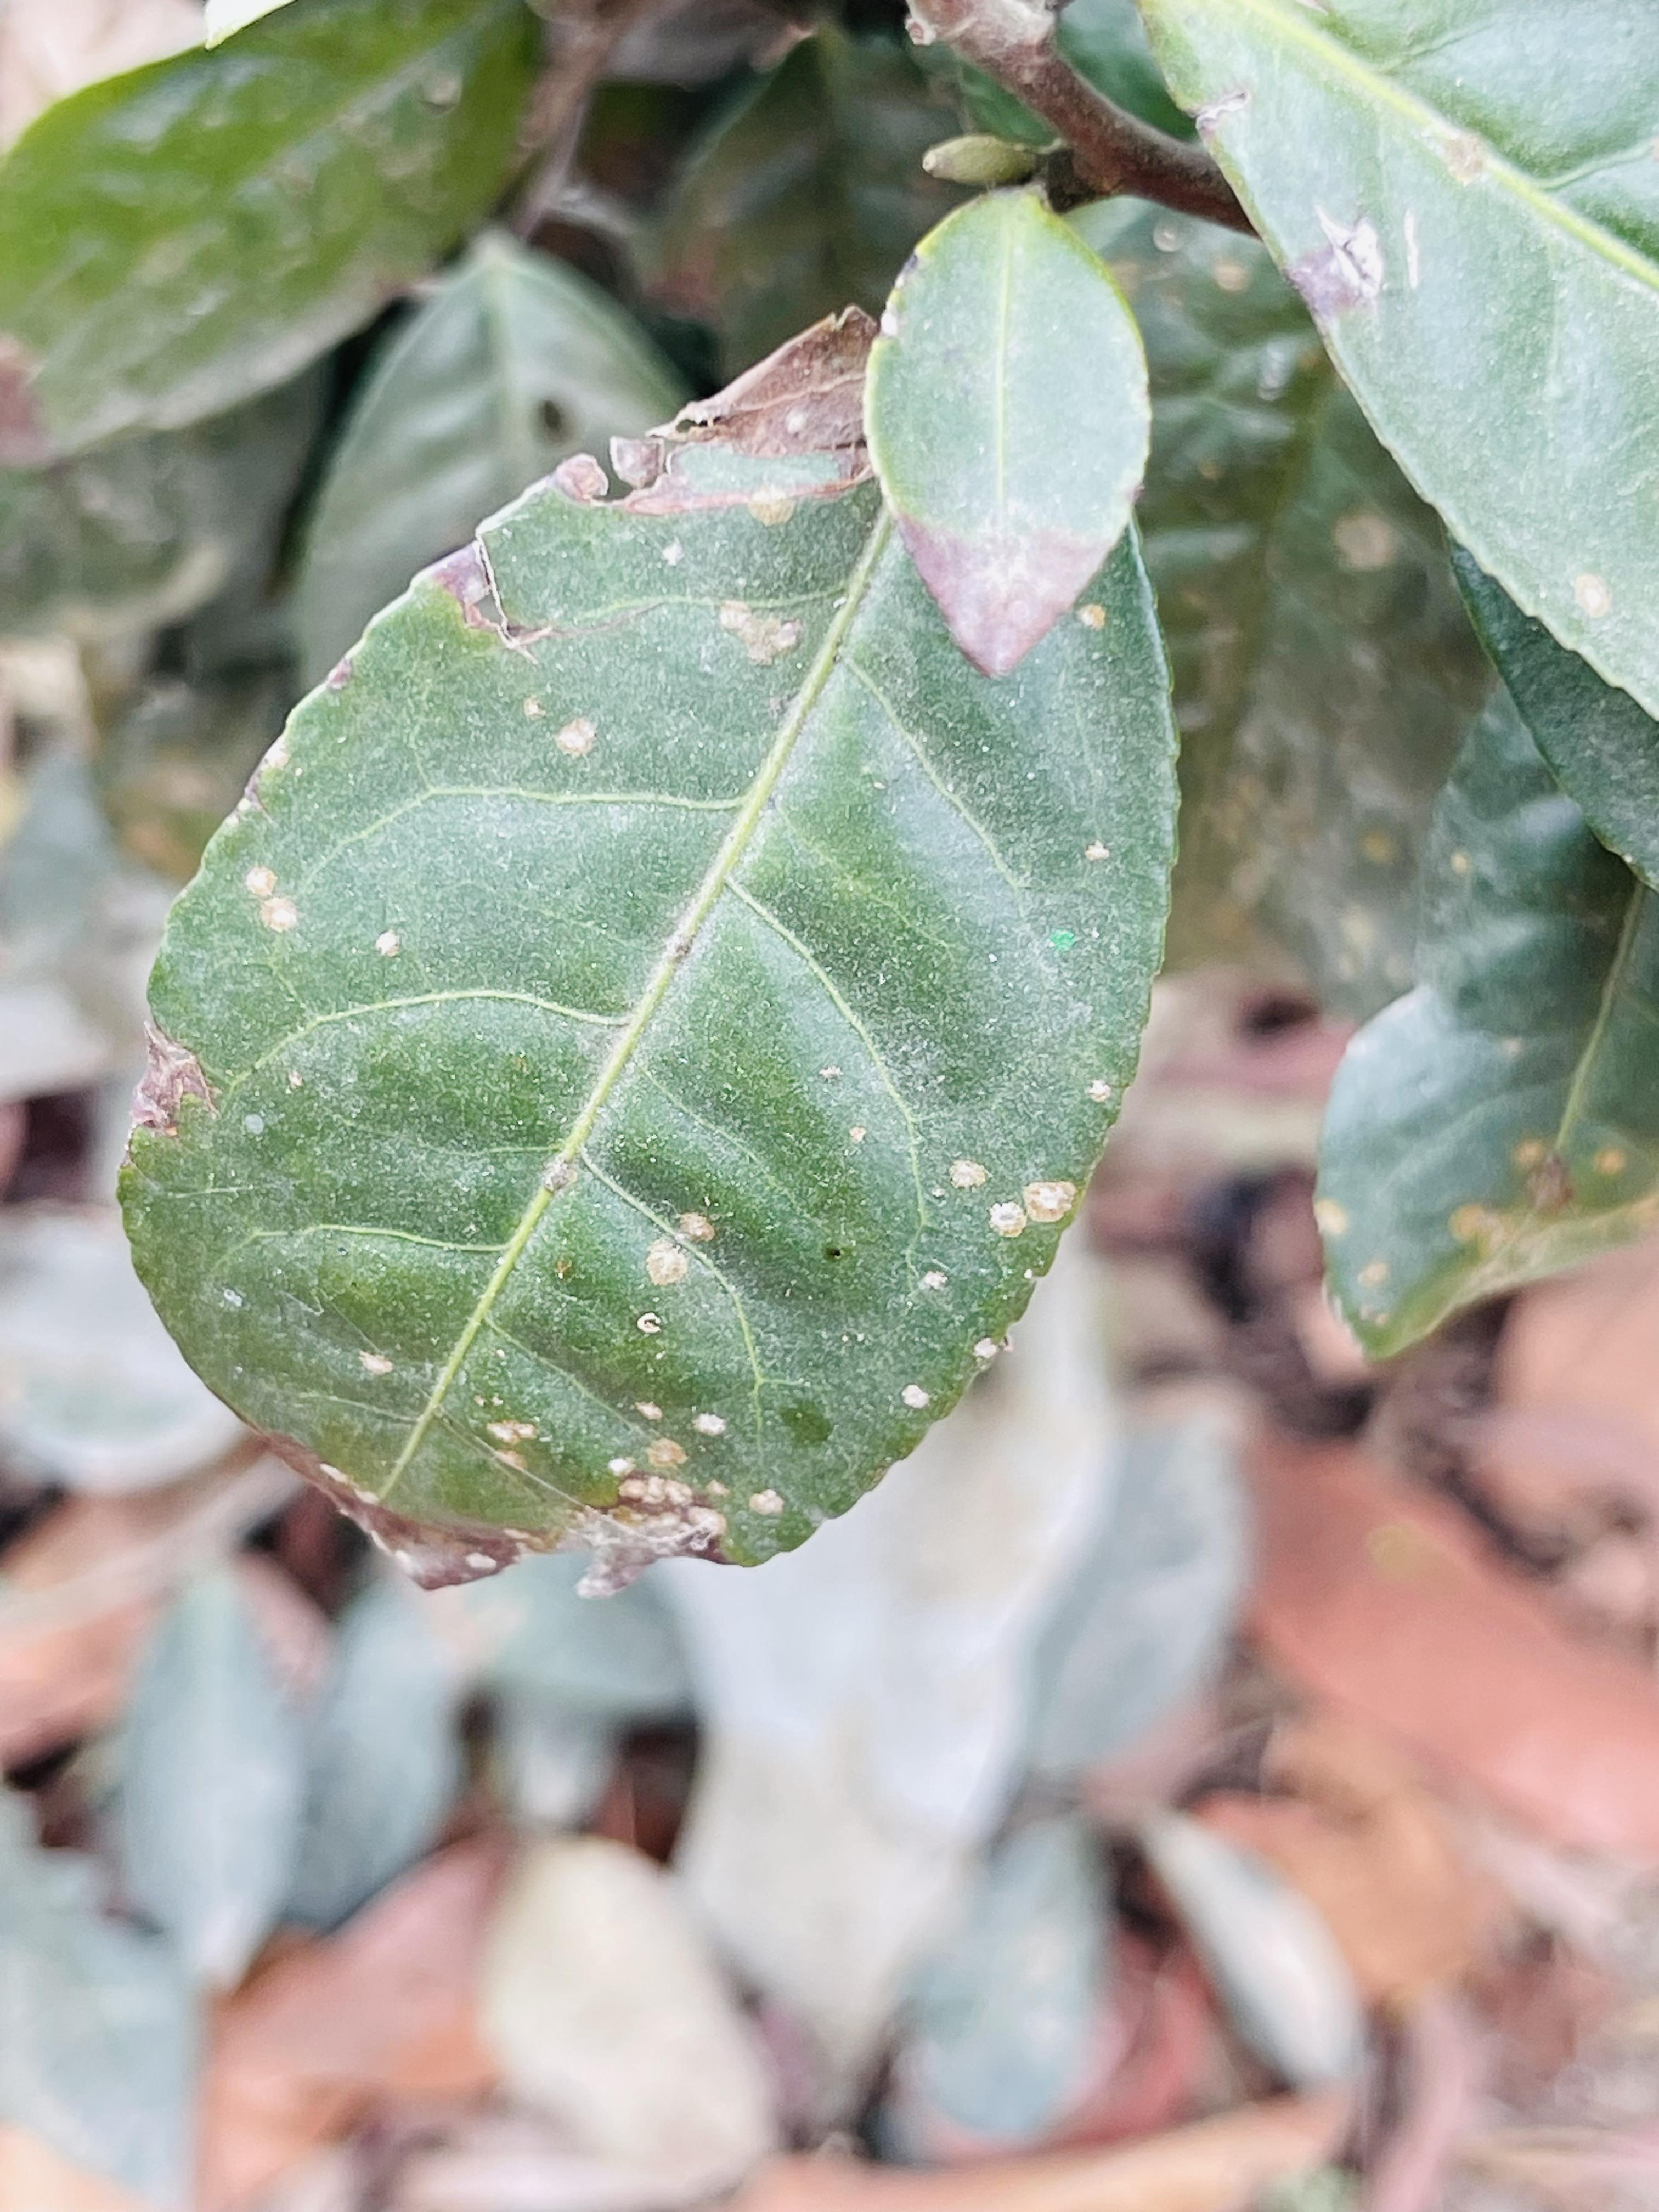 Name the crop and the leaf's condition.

tea, red rust
